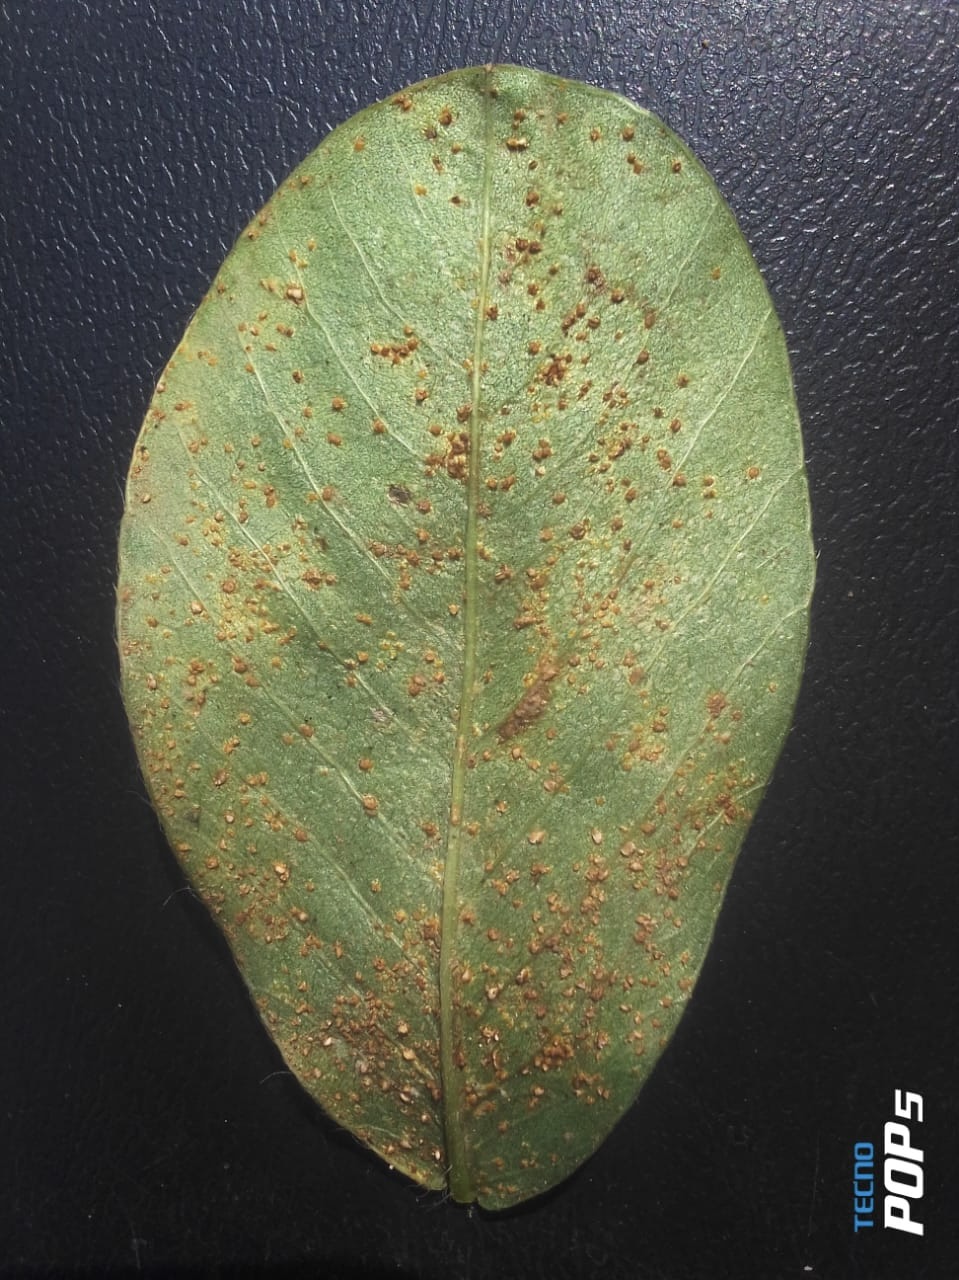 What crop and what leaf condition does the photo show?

peanut, puccinia arachidis
